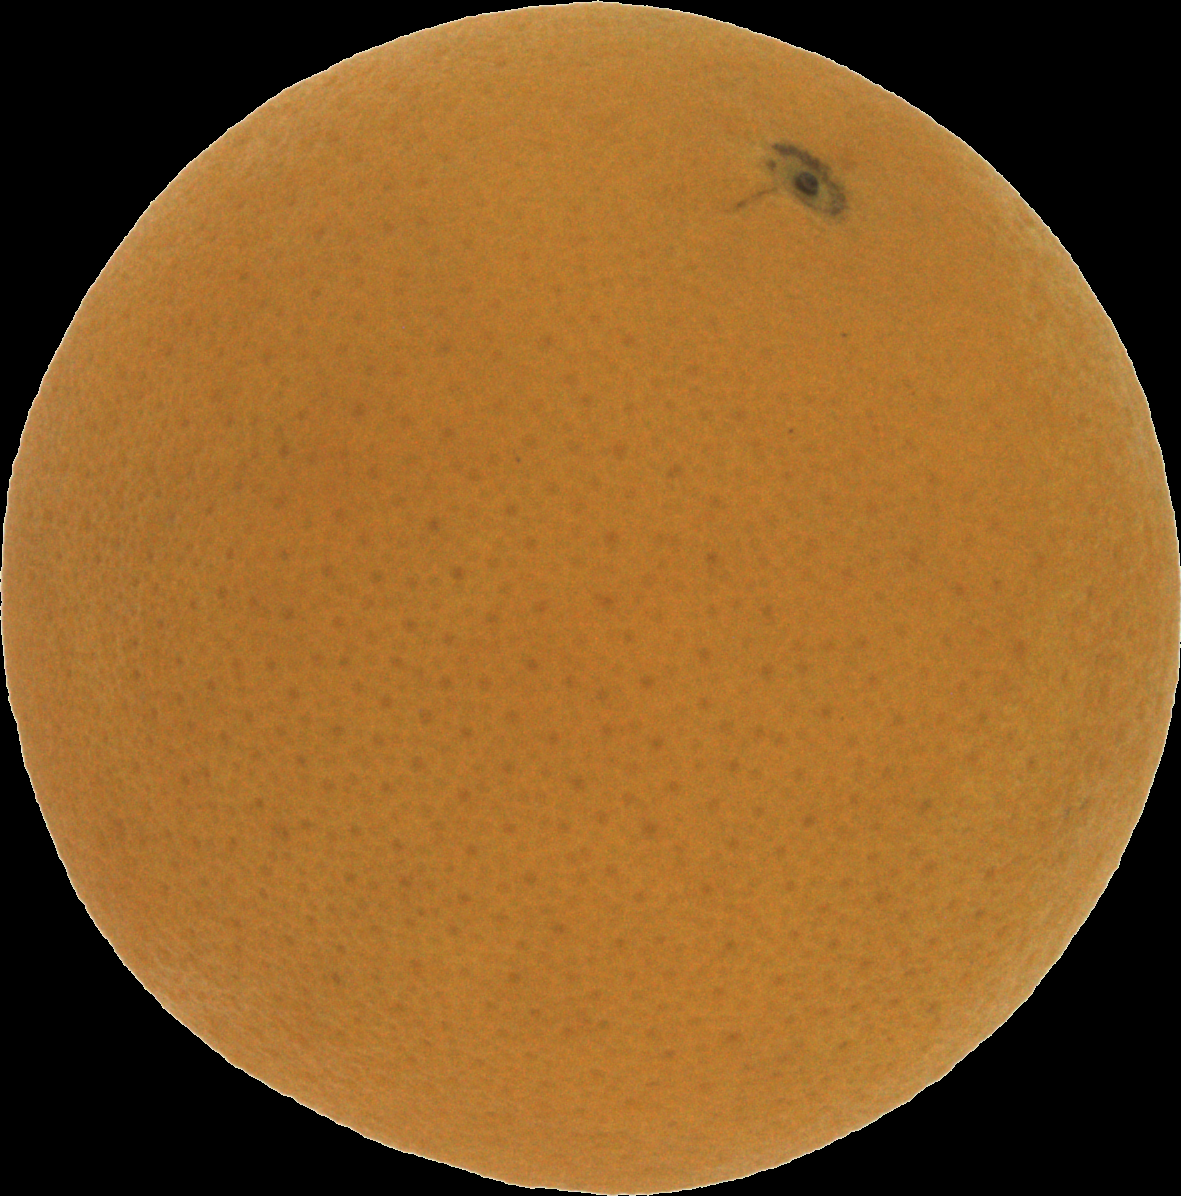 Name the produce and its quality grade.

orange, good
